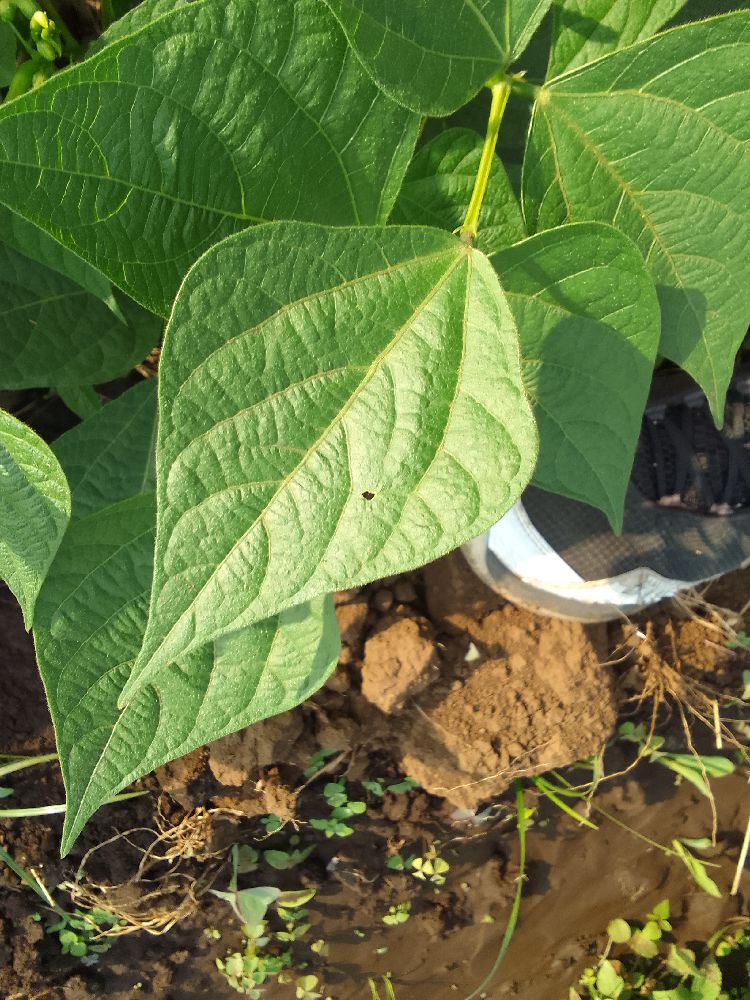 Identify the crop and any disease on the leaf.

common bean, healthy
